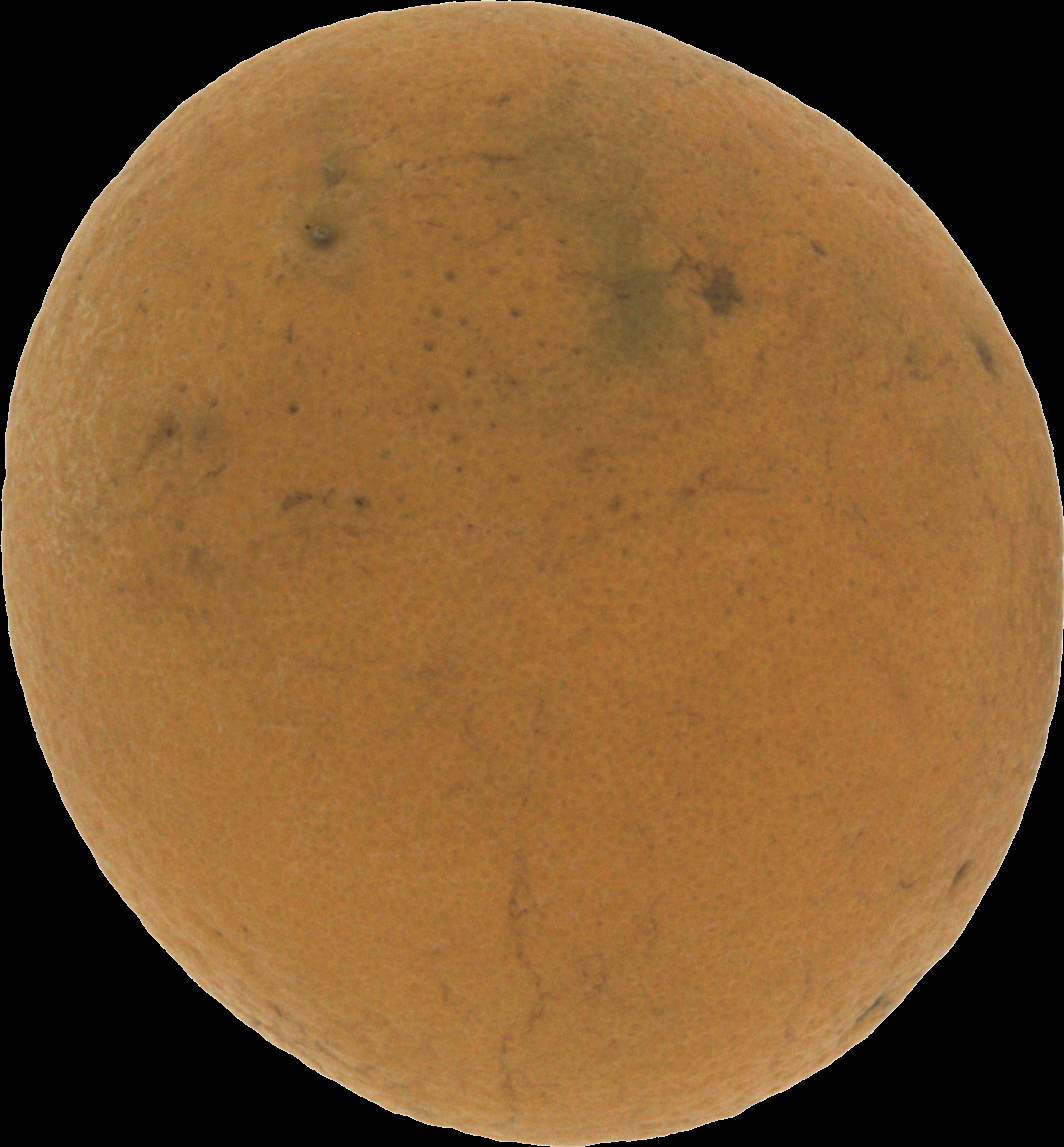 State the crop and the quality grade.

orange, bad
